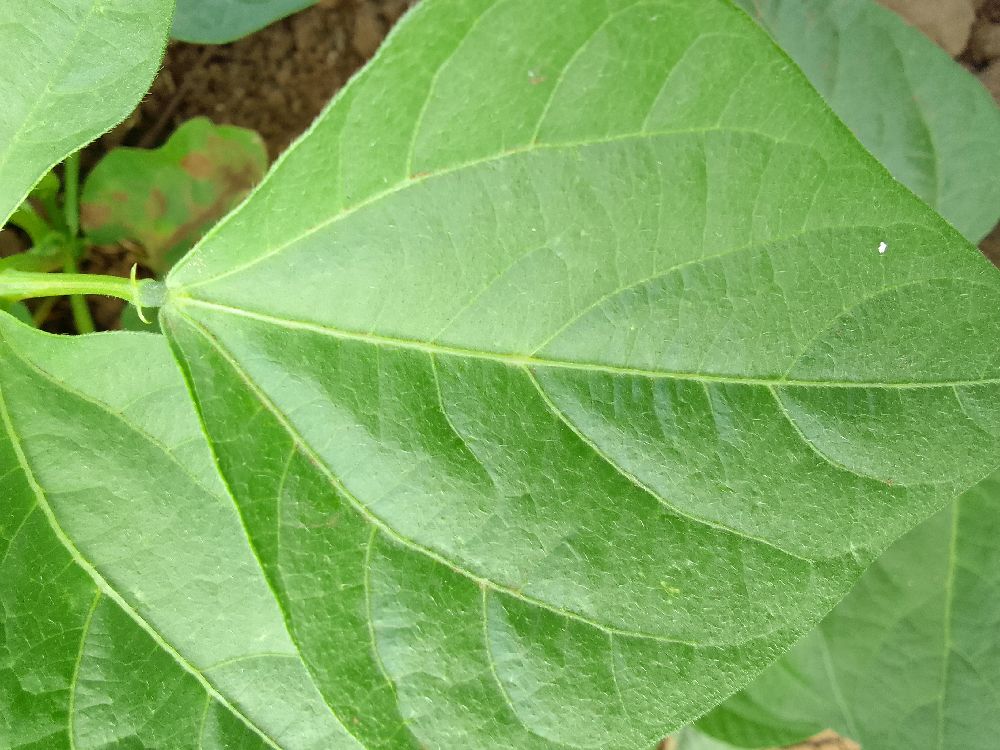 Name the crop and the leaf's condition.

common bean, healthy
